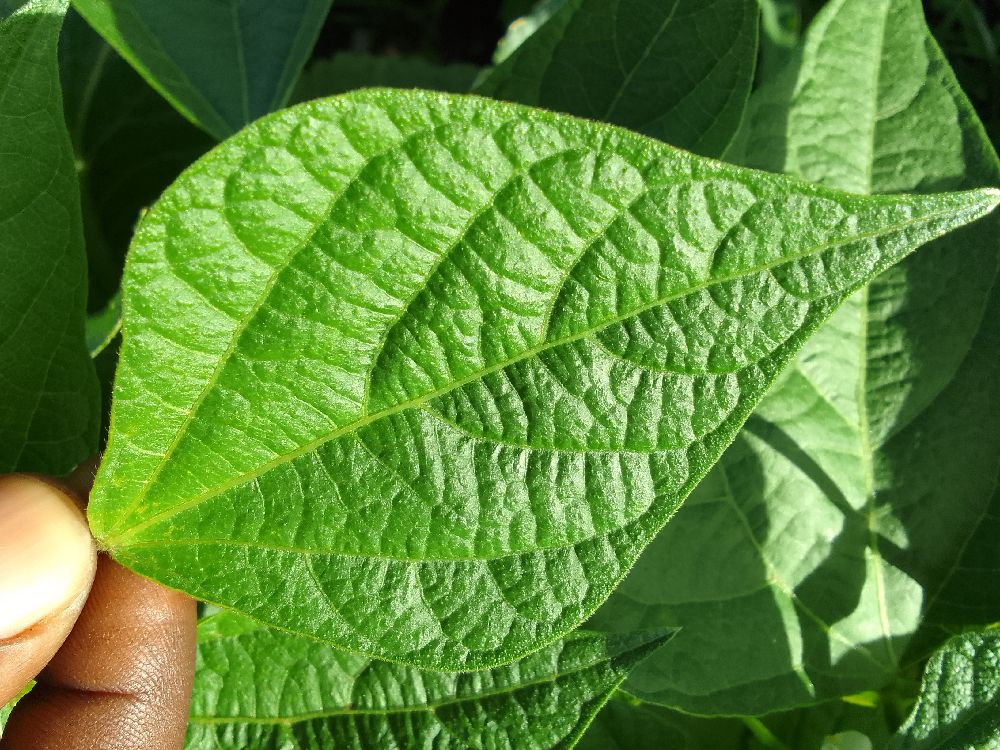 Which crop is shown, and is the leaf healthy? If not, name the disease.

common bean, healthy
